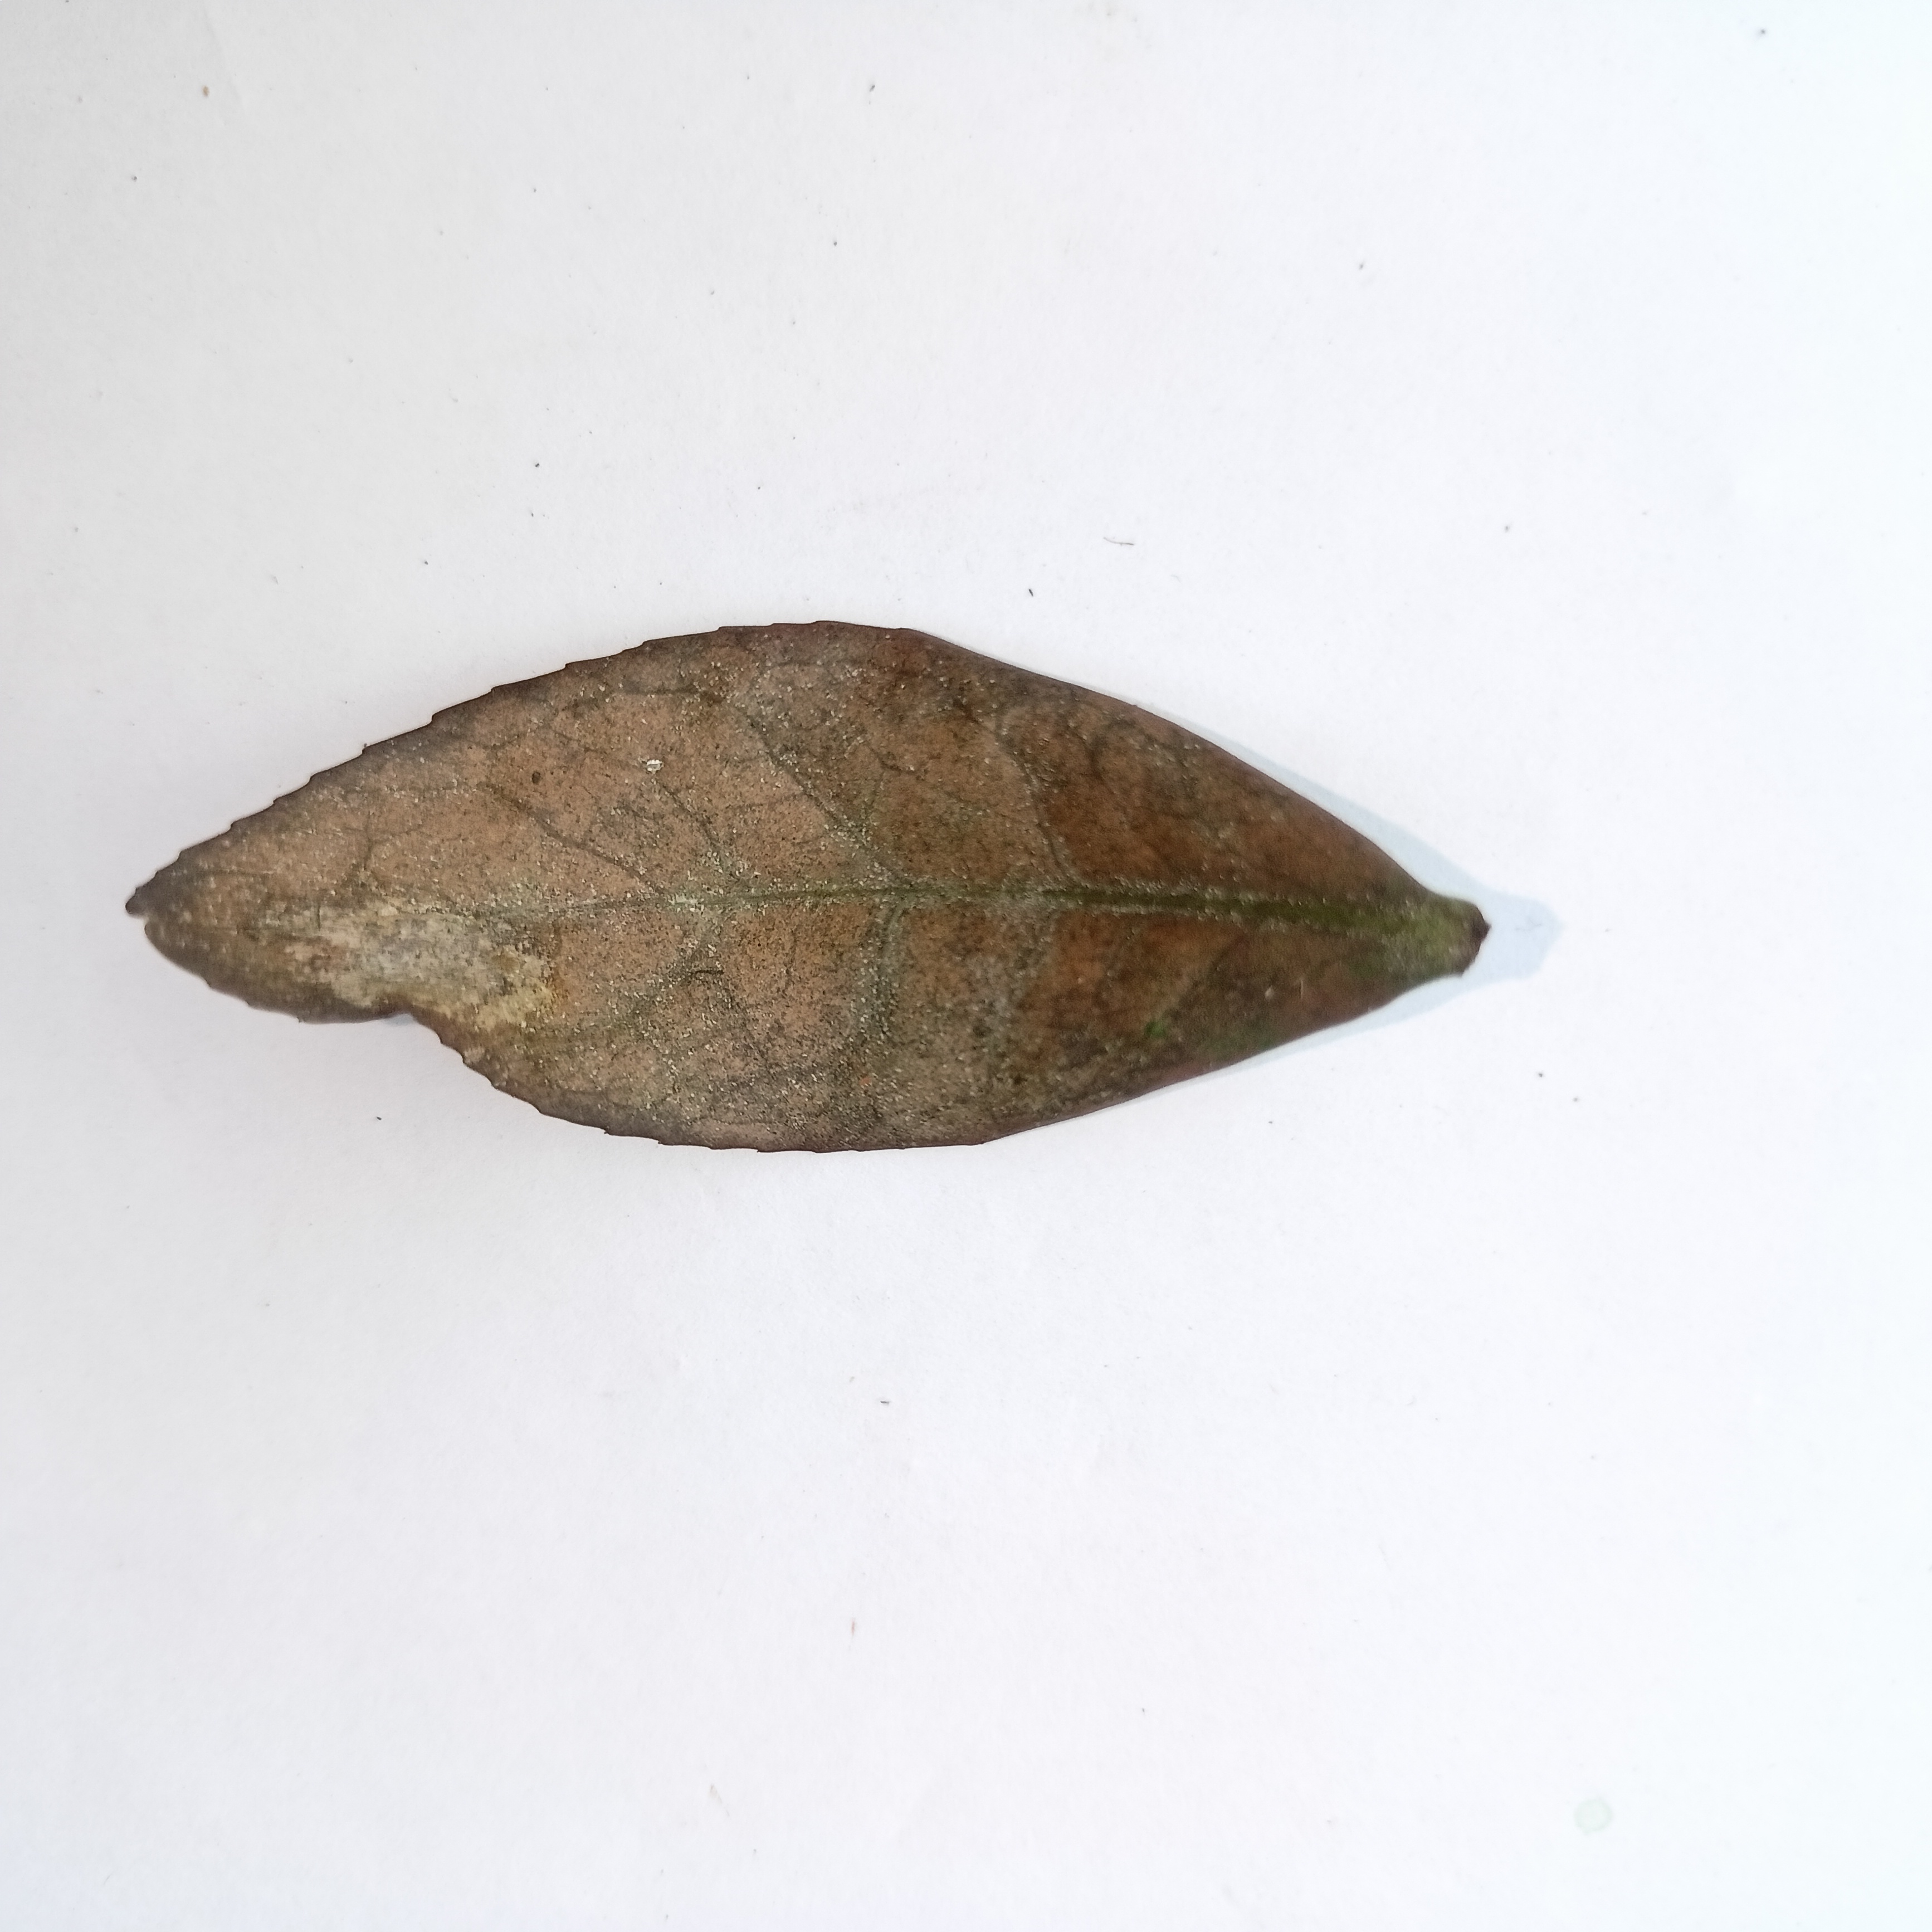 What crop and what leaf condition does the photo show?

tea, red rust
